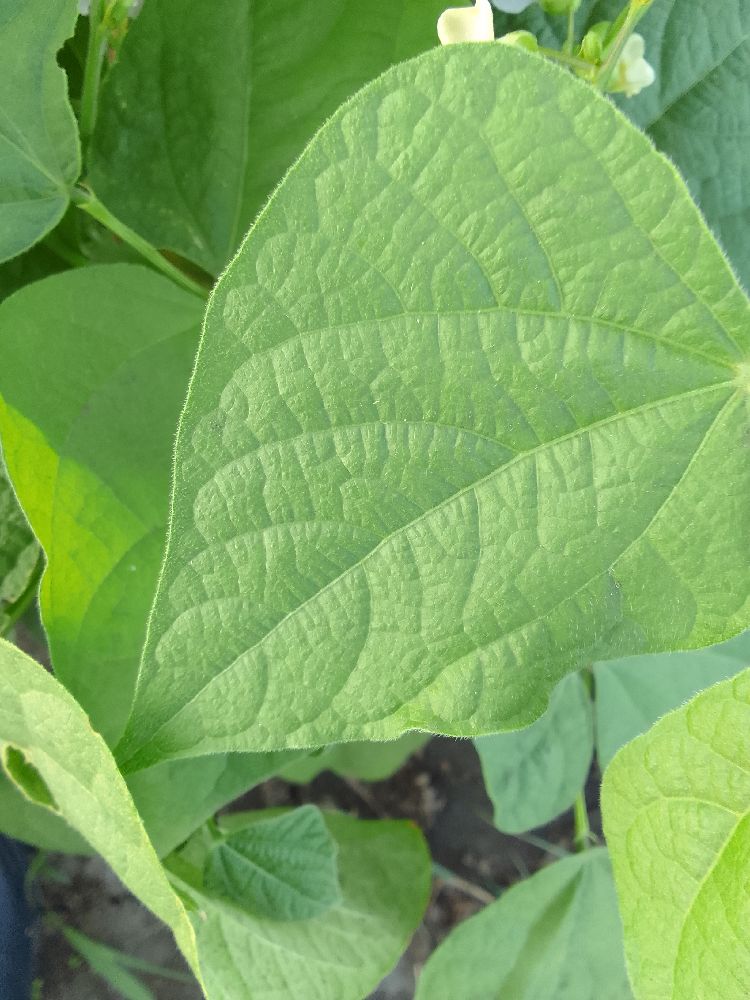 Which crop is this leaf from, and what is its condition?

common bean, healthy
